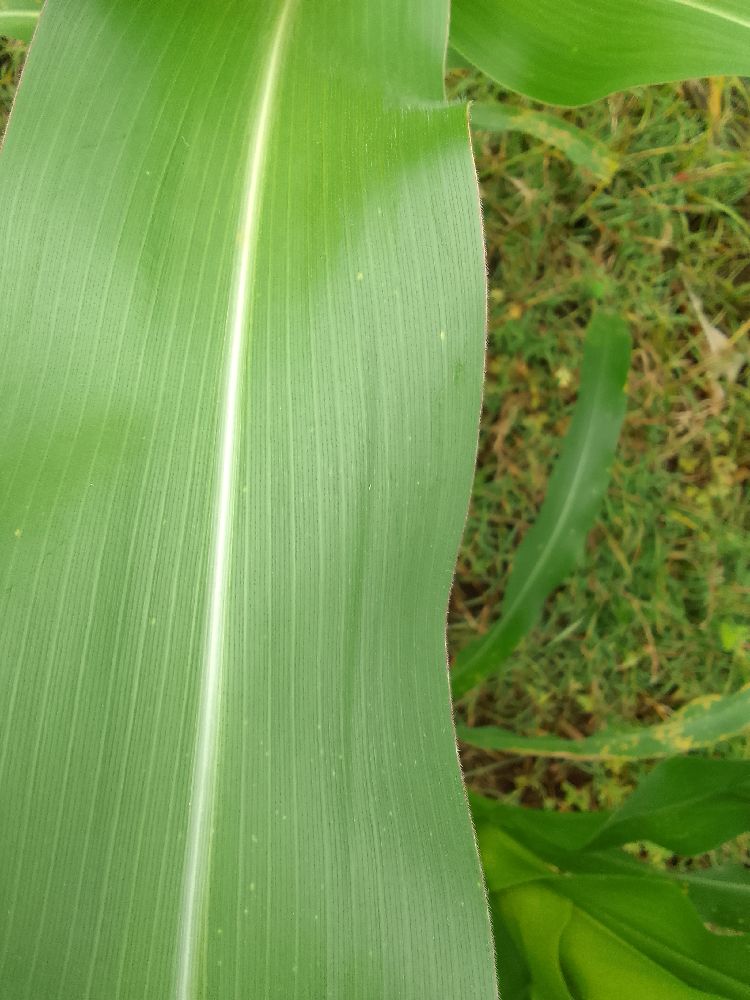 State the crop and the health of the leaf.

maize, healthy
